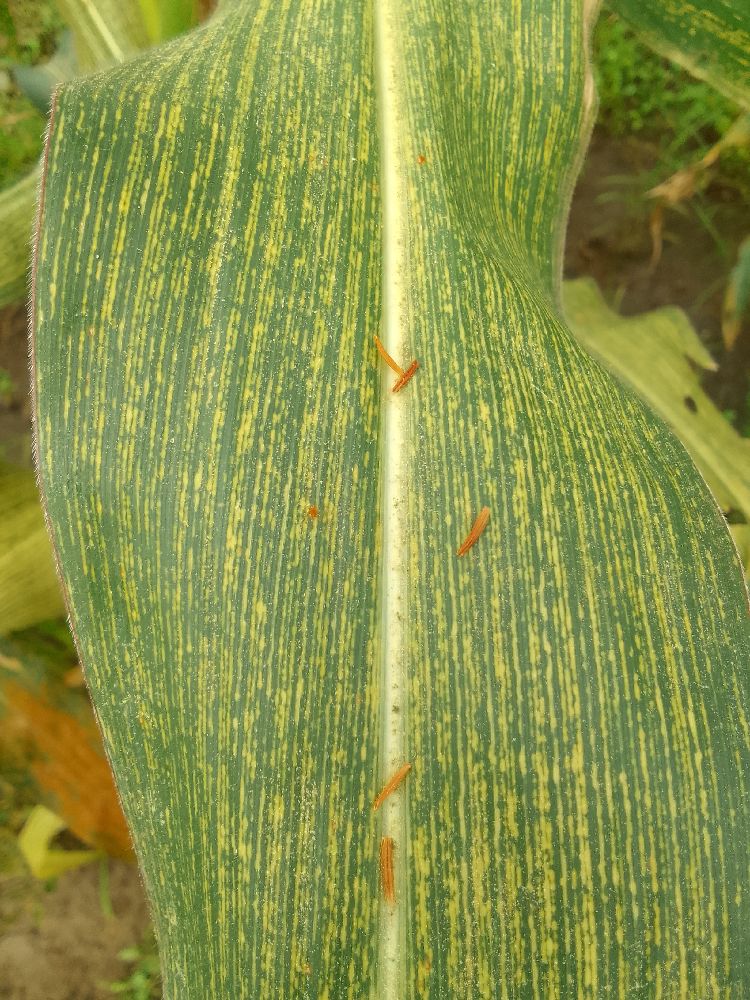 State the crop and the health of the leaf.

maize, maize streak virus
